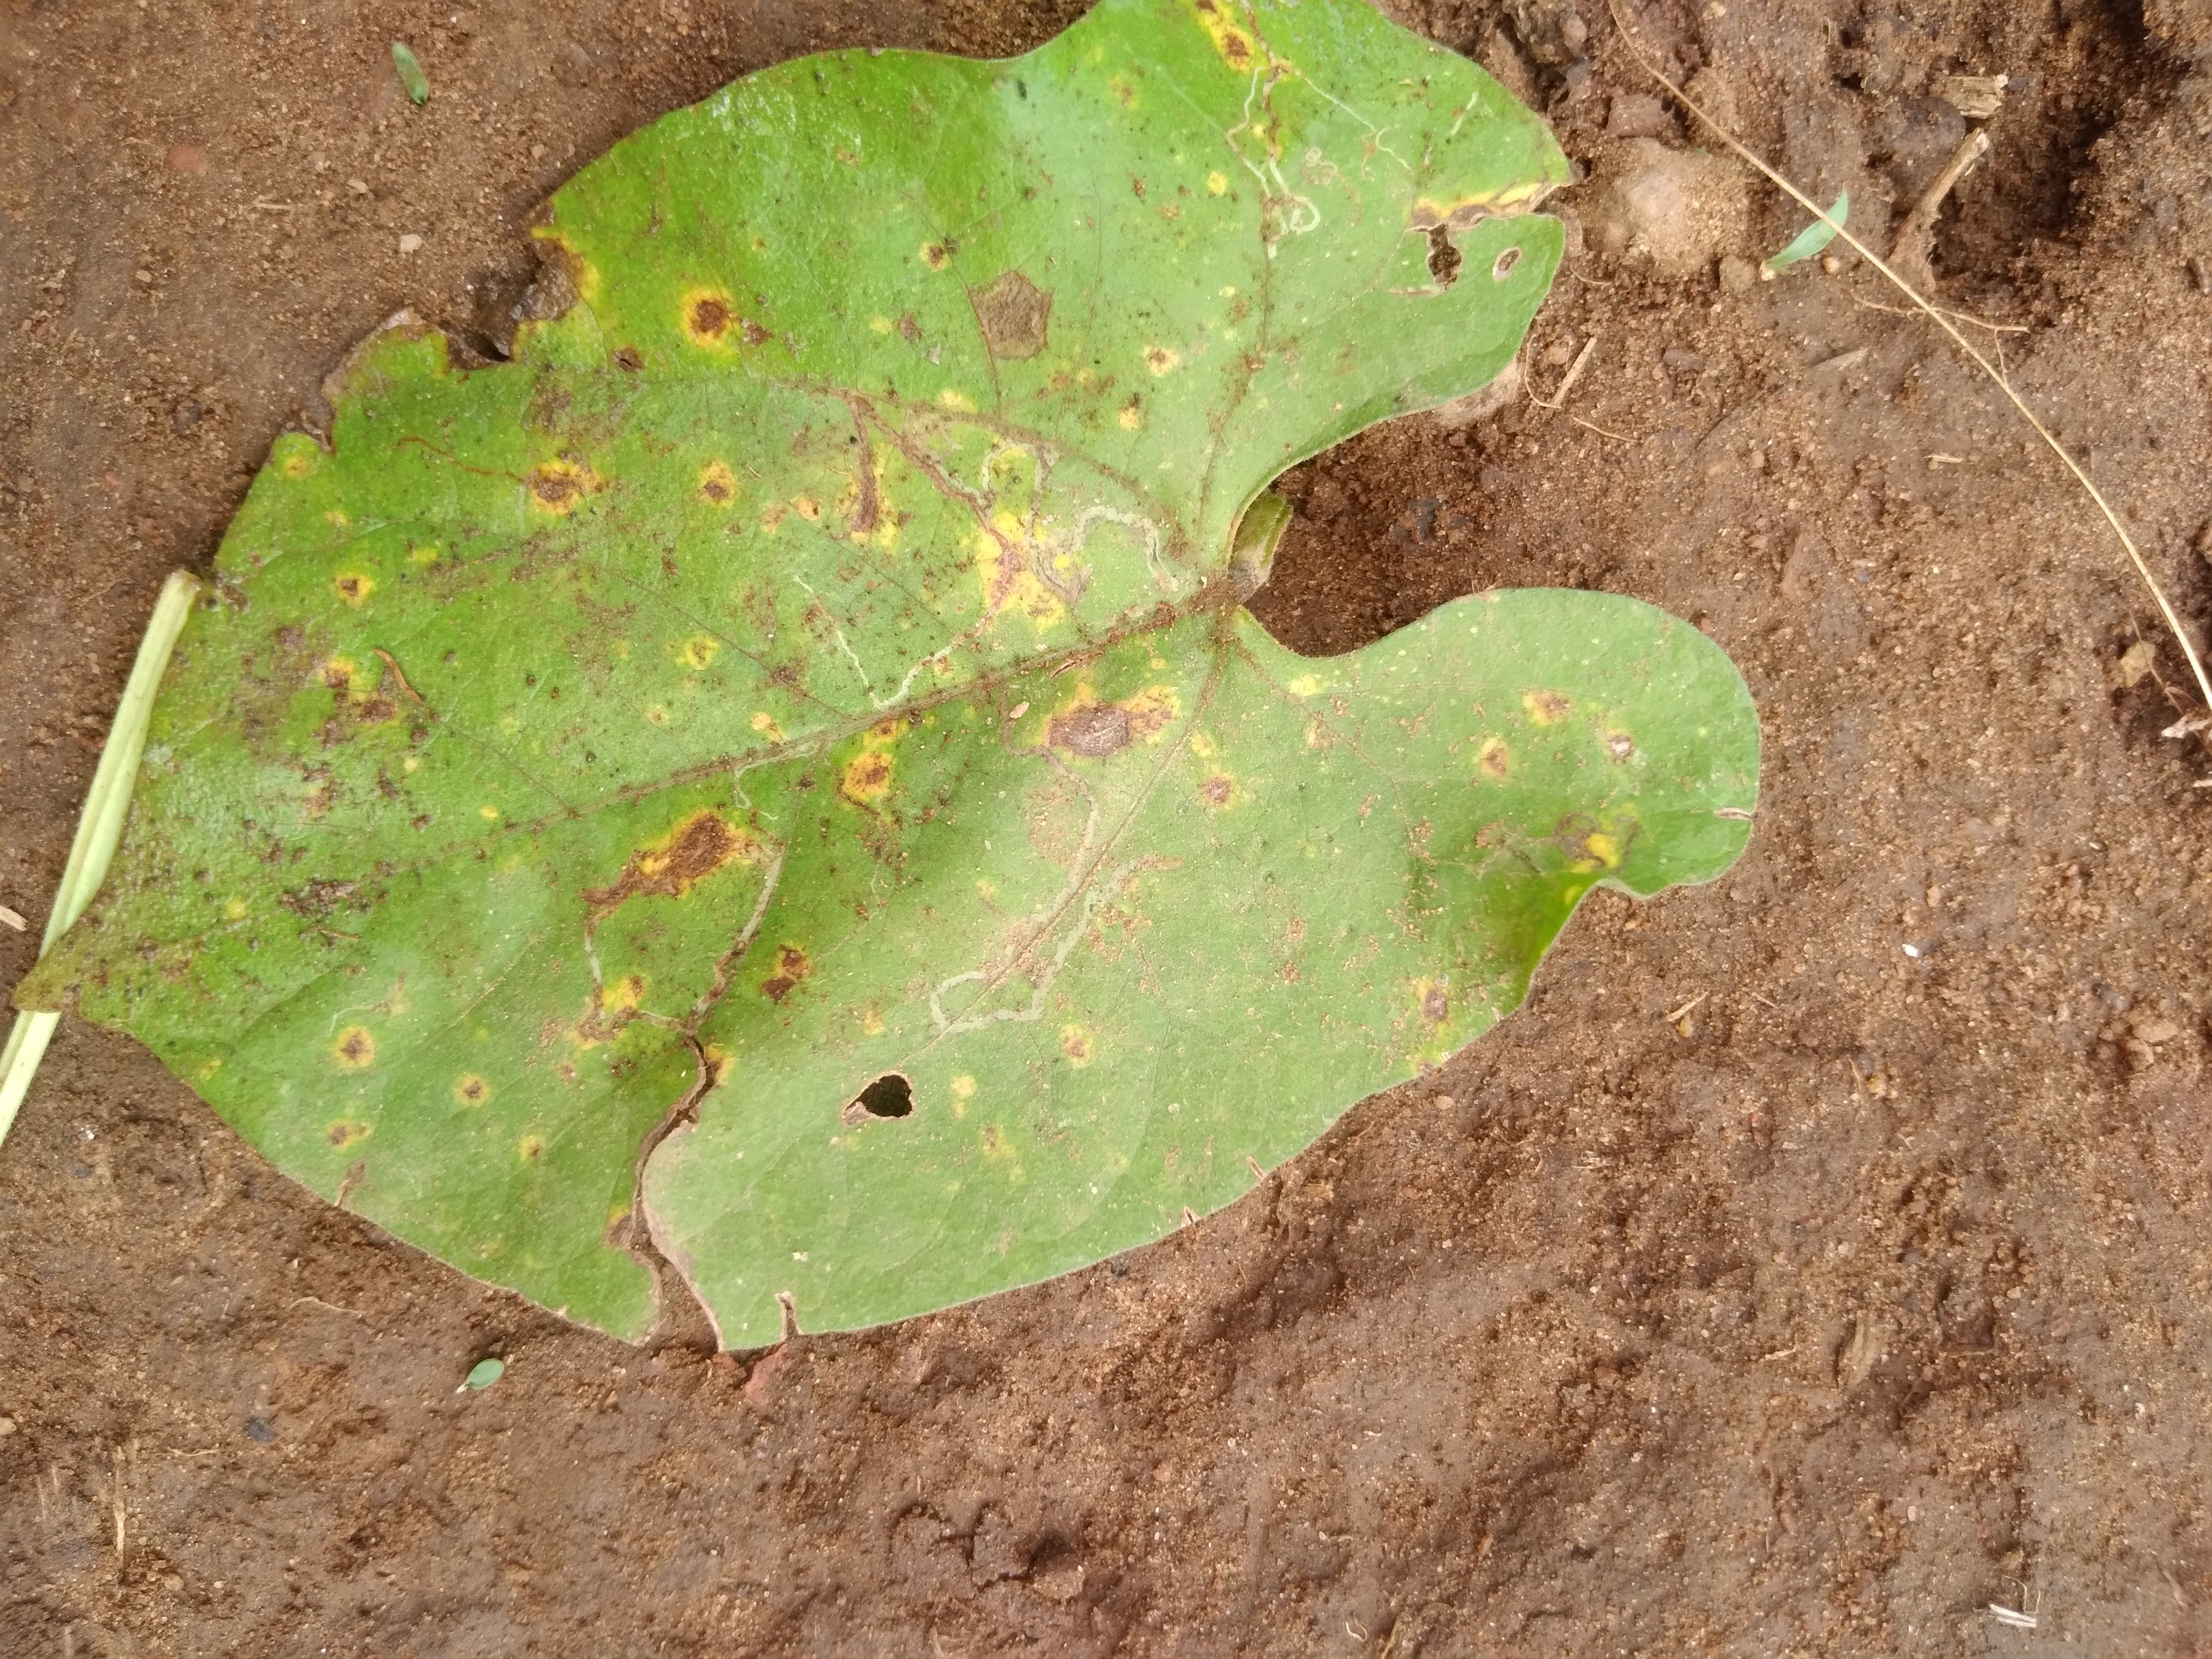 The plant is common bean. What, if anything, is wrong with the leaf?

rust
